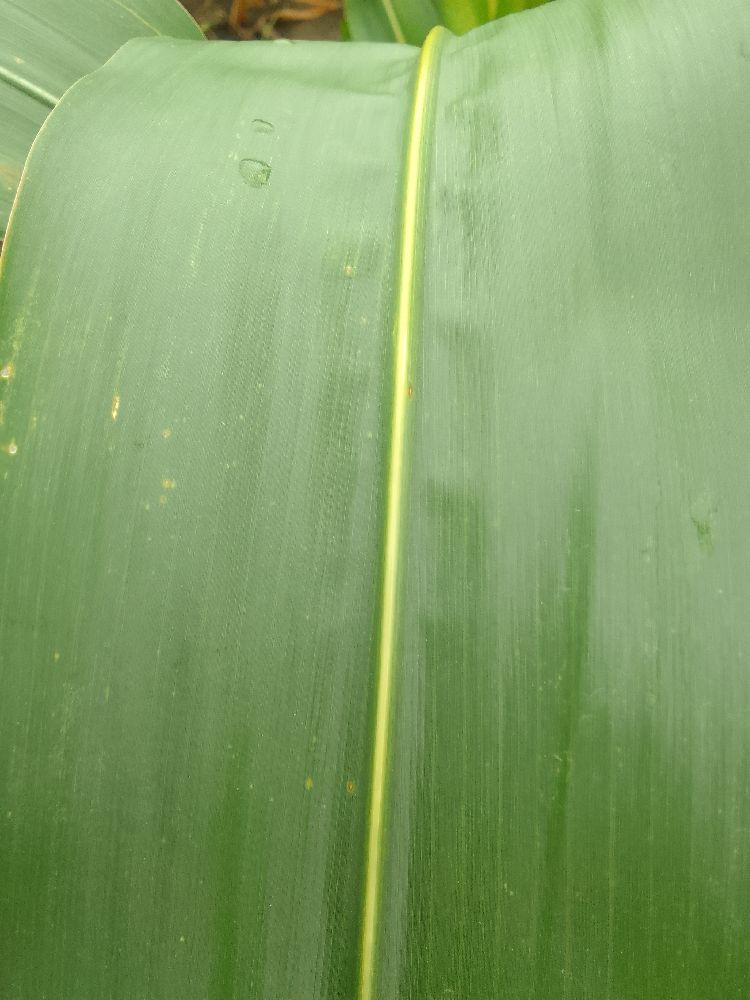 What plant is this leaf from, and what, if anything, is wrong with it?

maize, healthy
